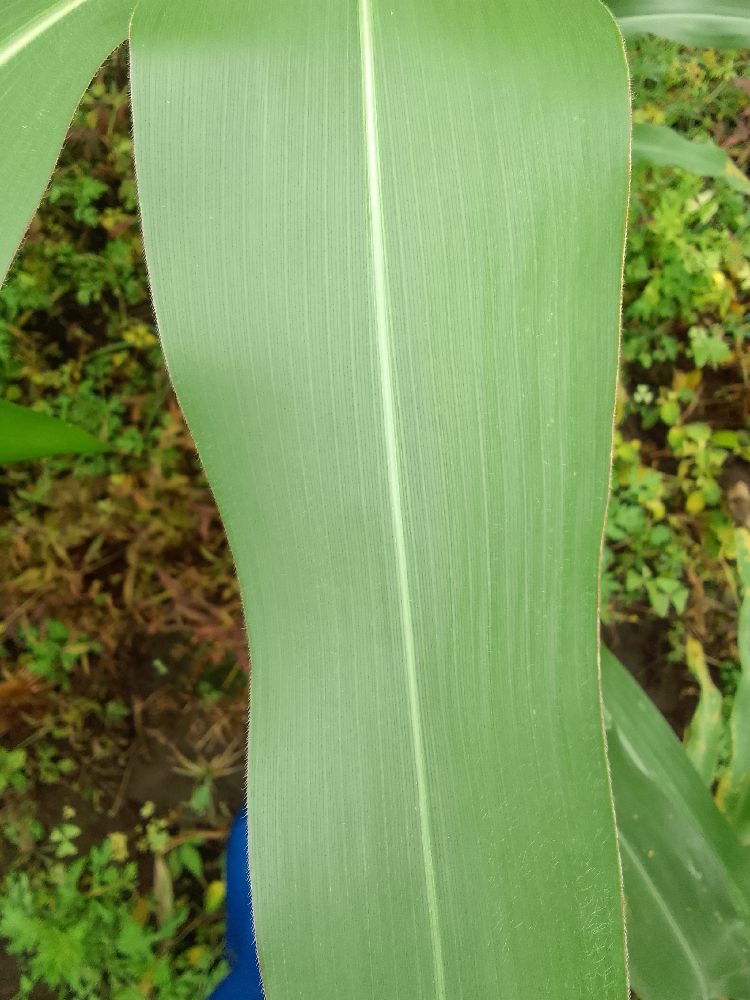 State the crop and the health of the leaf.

maize, healthy
